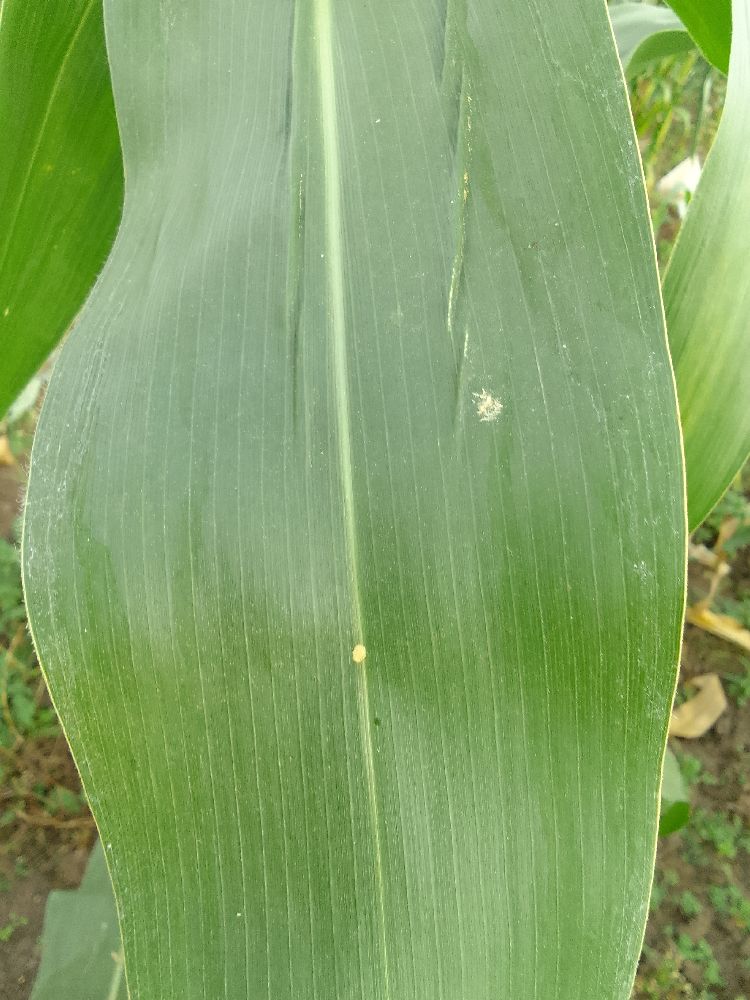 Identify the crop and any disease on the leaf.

maize, healthy
